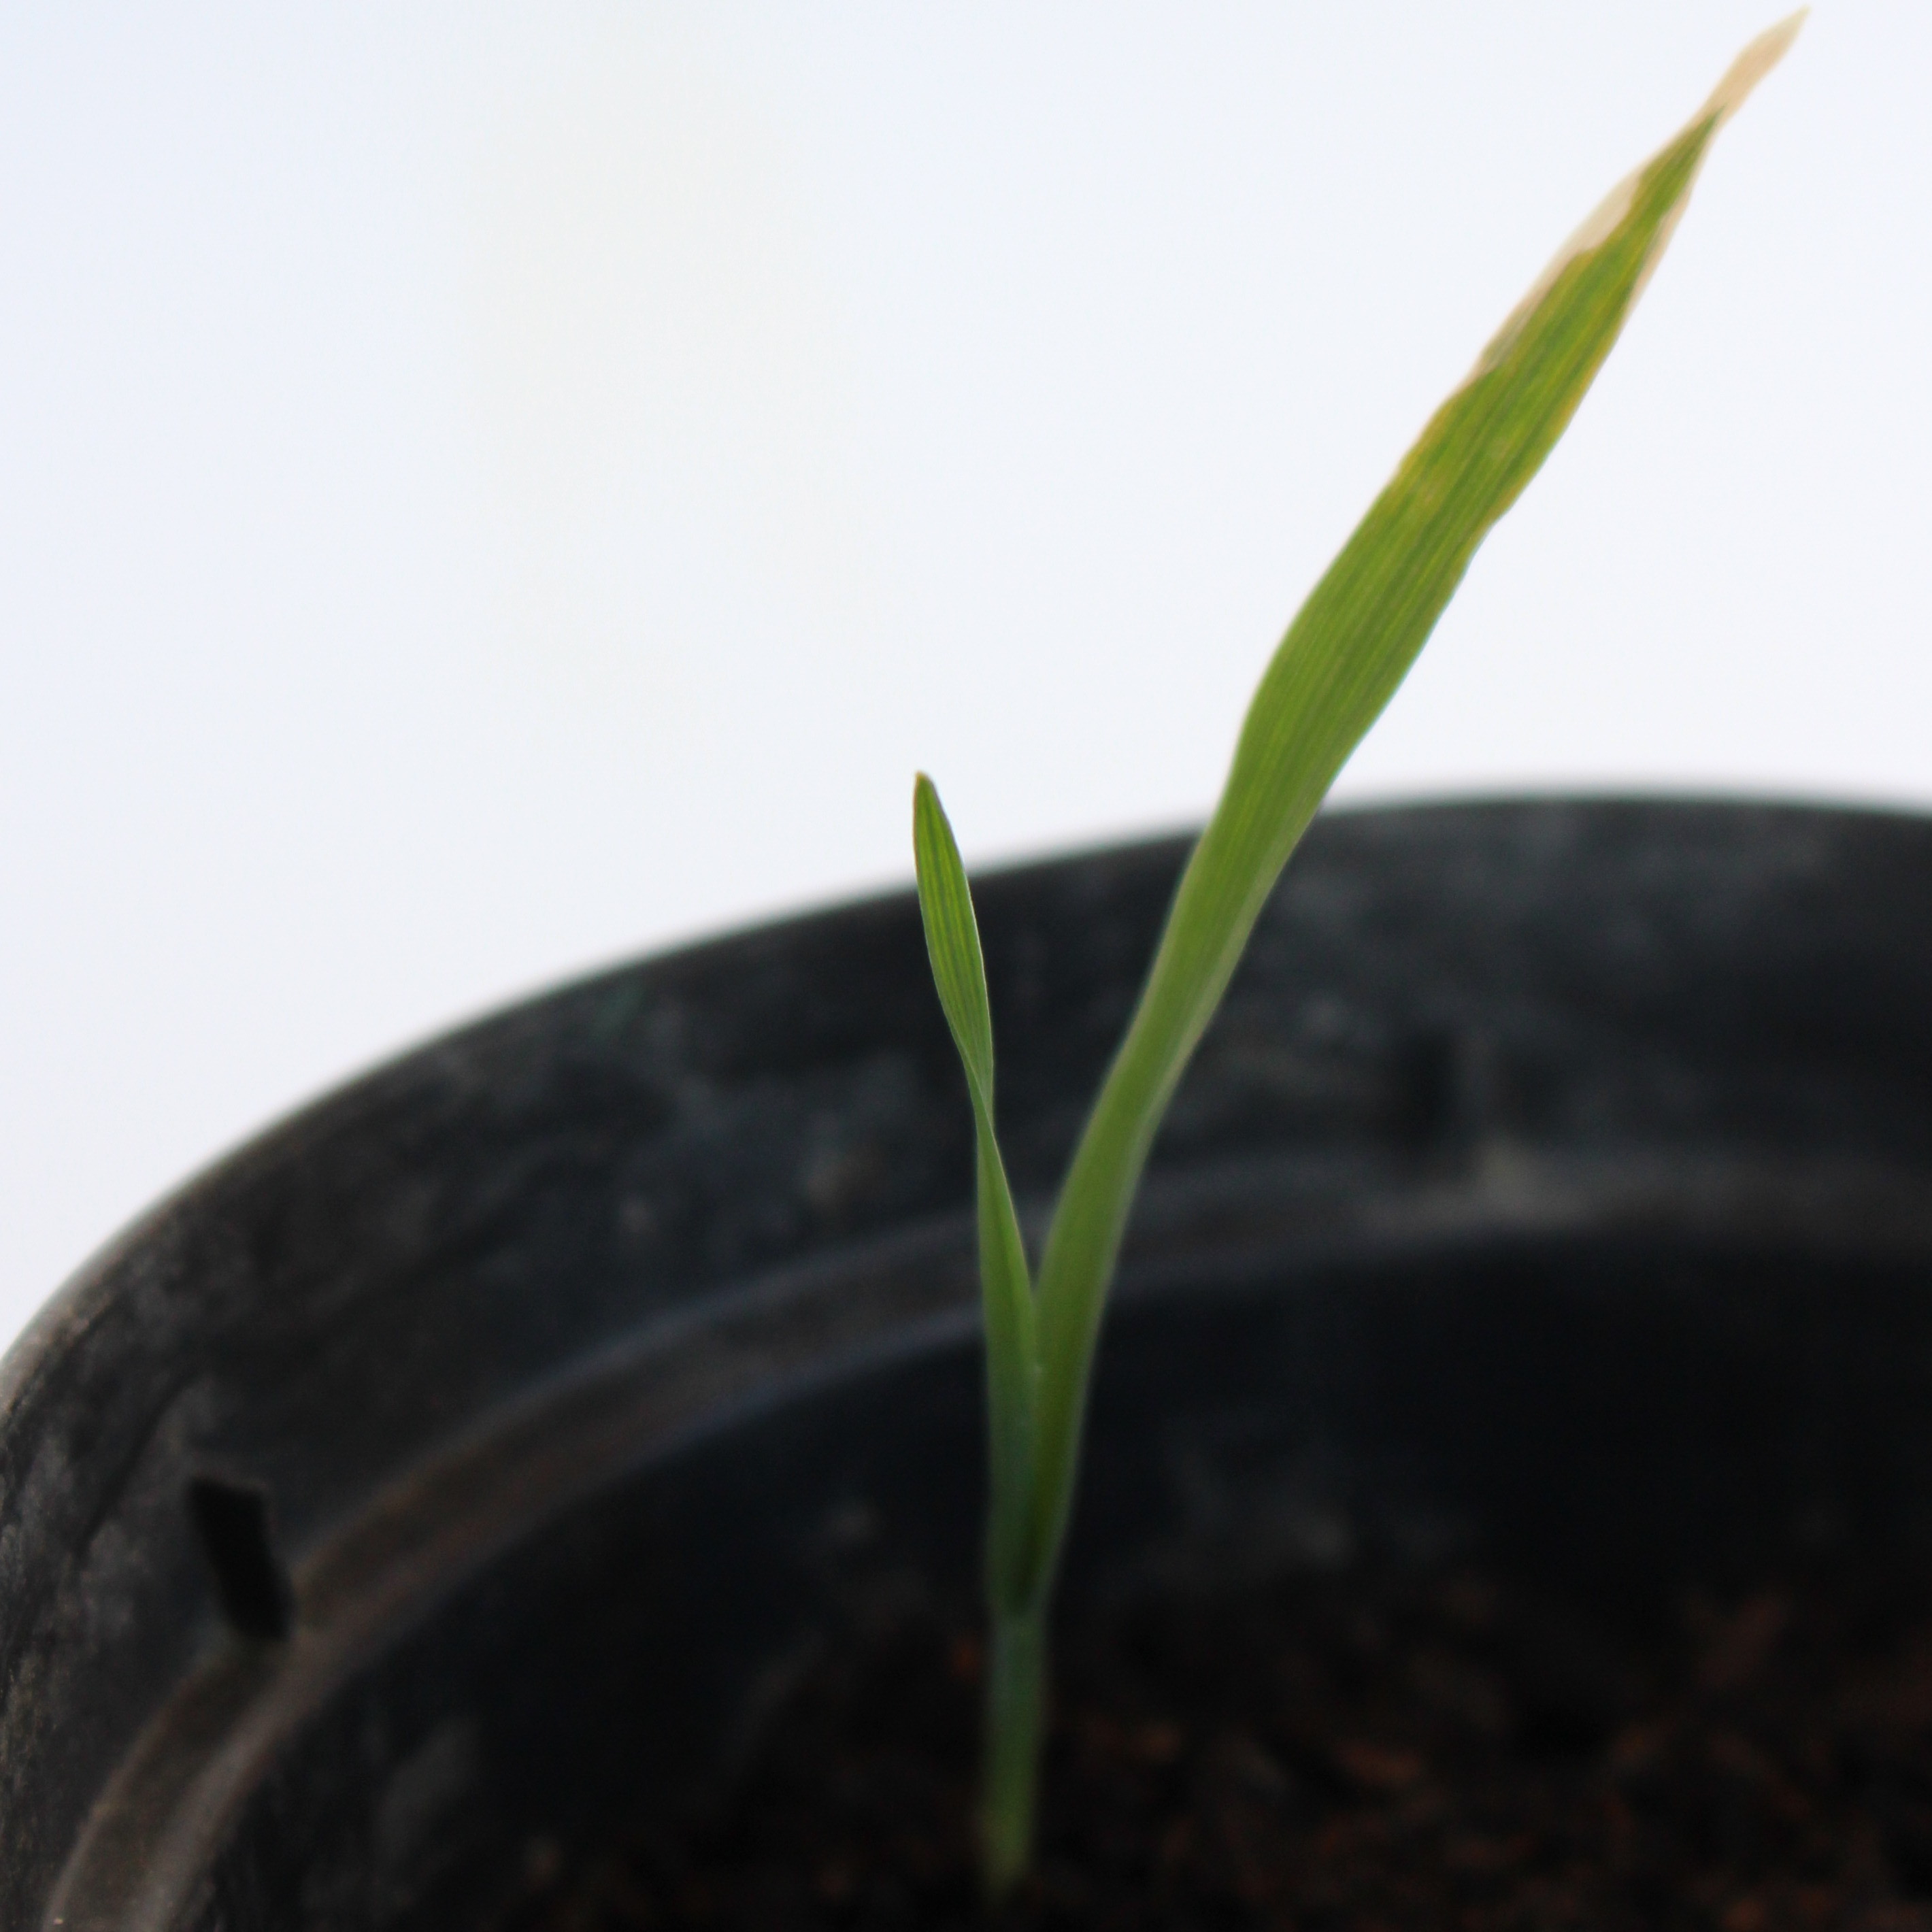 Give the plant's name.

Avena sterilis
